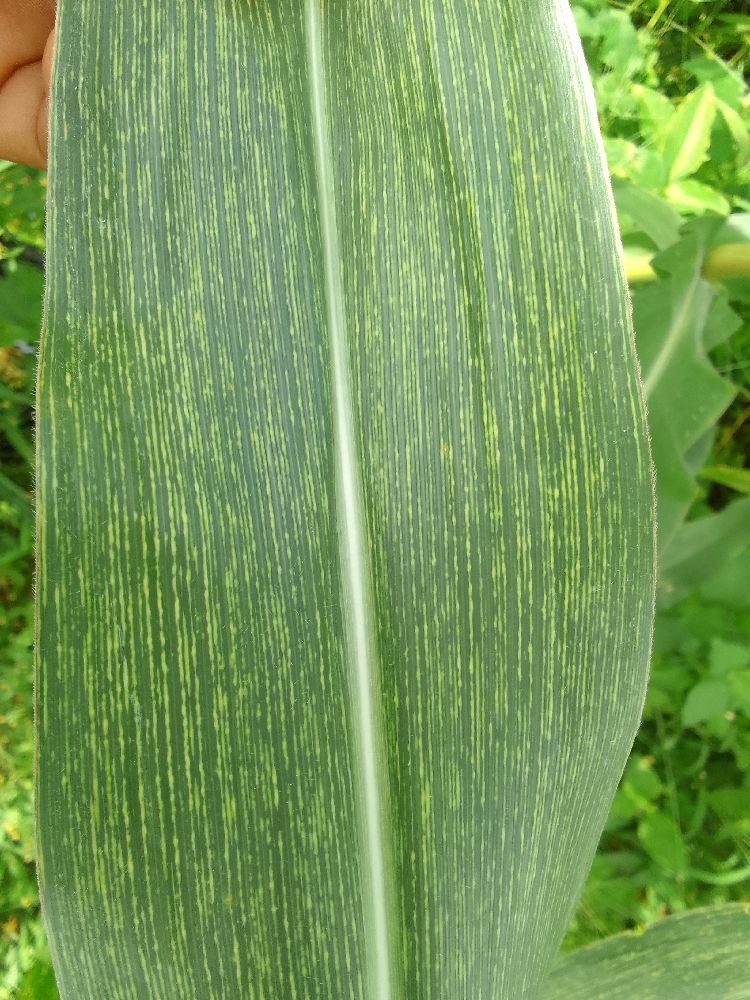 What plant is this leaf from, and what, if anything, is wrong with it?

maize, maize streak virus
